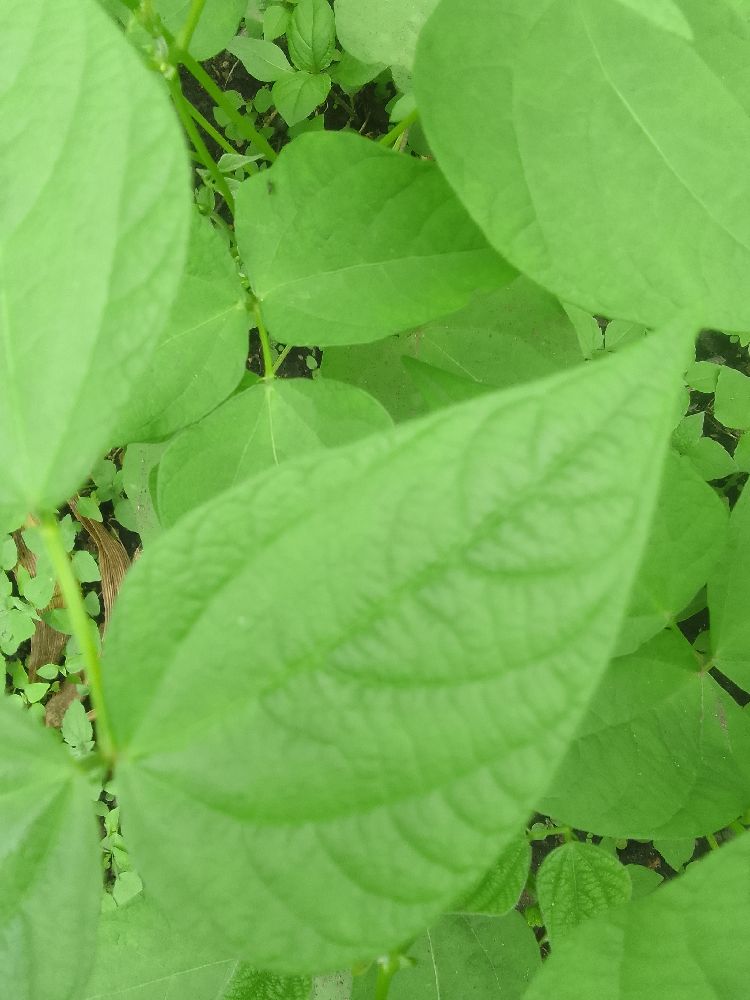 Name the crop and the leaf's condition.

common bean, healthy
